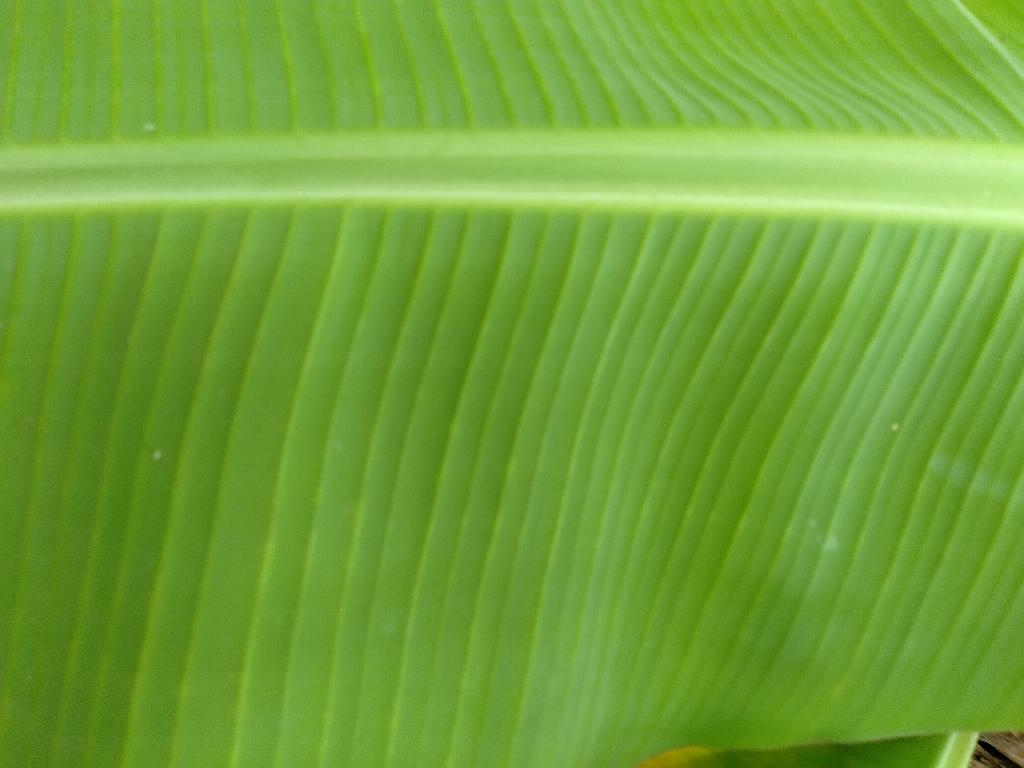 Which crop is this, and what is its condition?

banana, healthy
